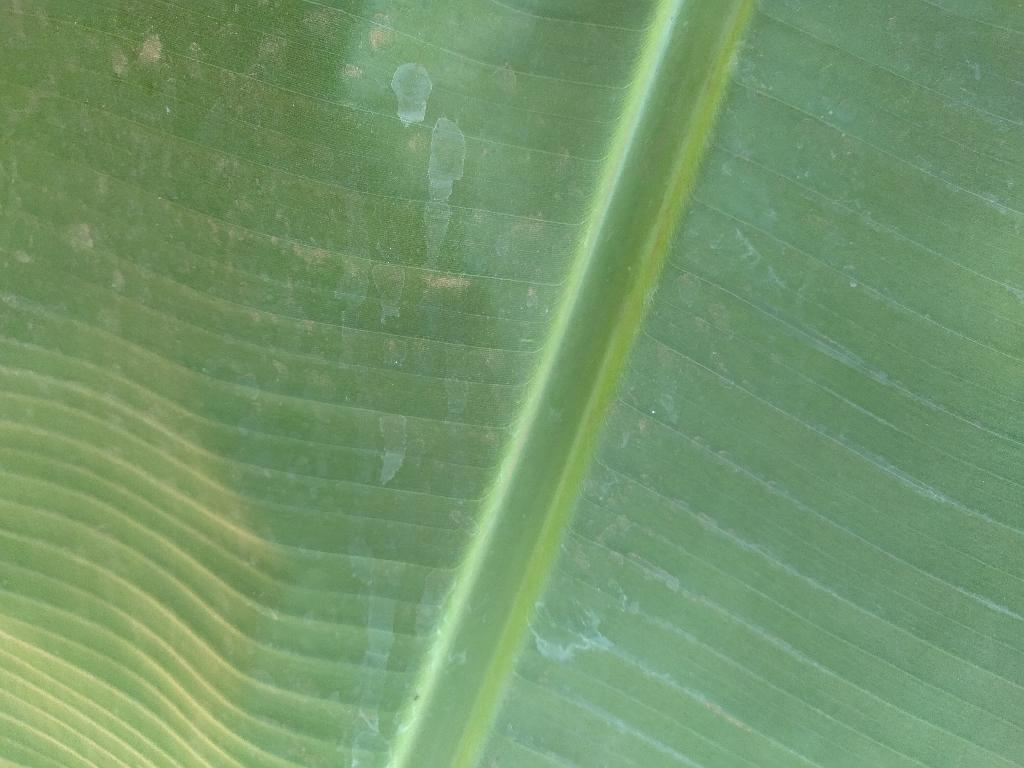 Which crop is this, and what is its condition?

banana, healthy
